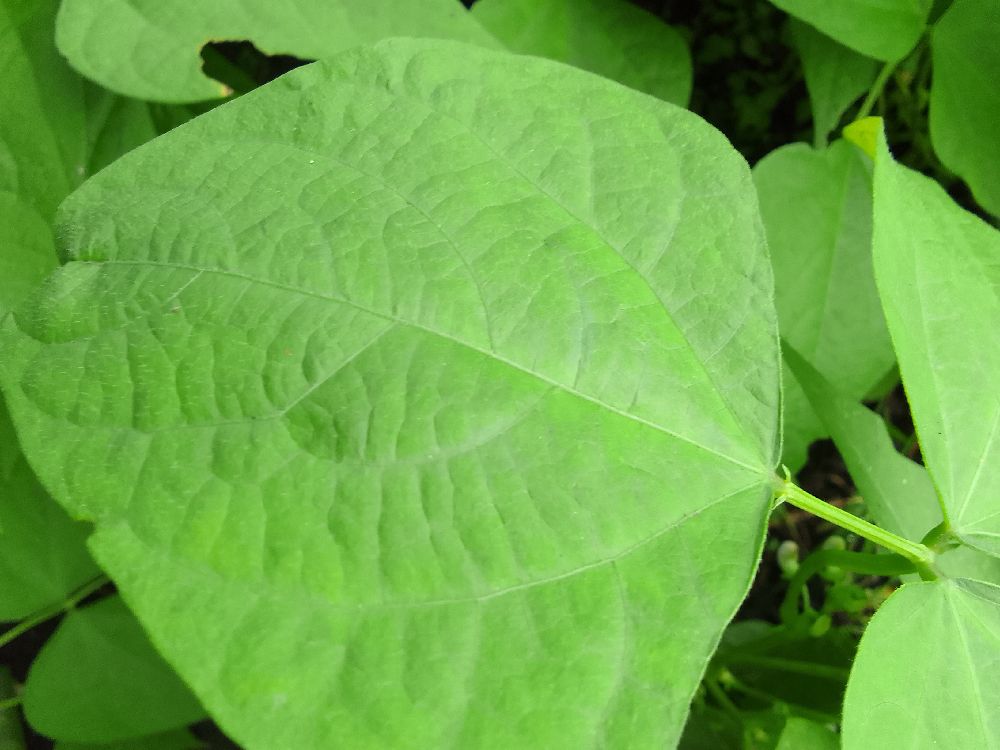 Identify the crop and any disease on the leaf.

common bean, healthy
